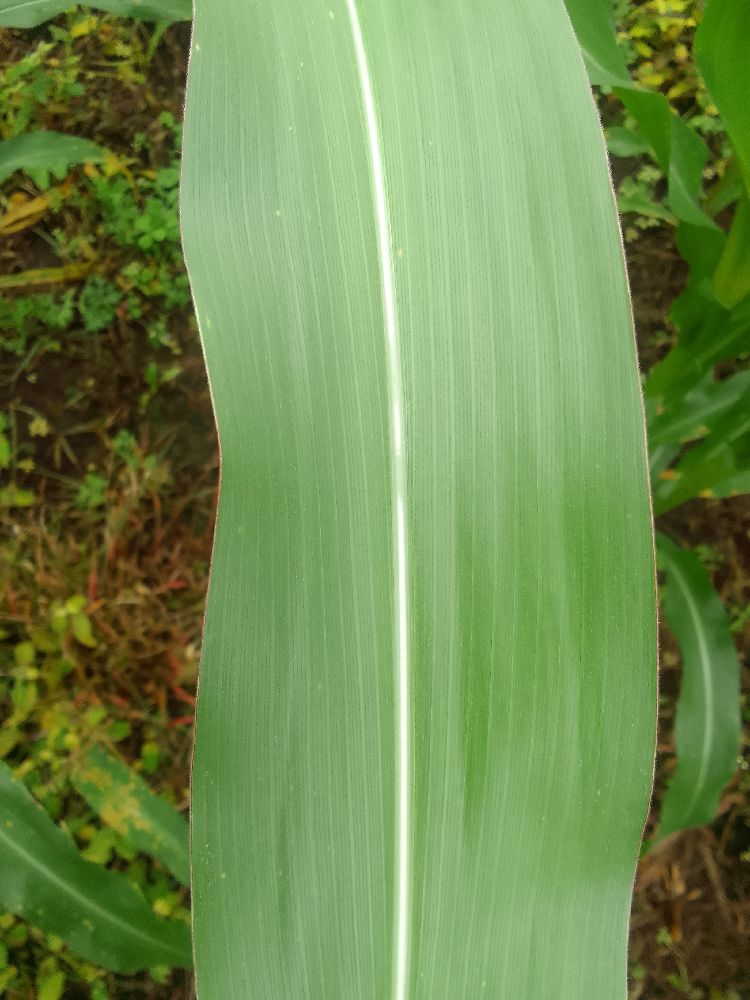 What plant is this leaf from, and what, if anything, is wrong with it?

maize, healthy
